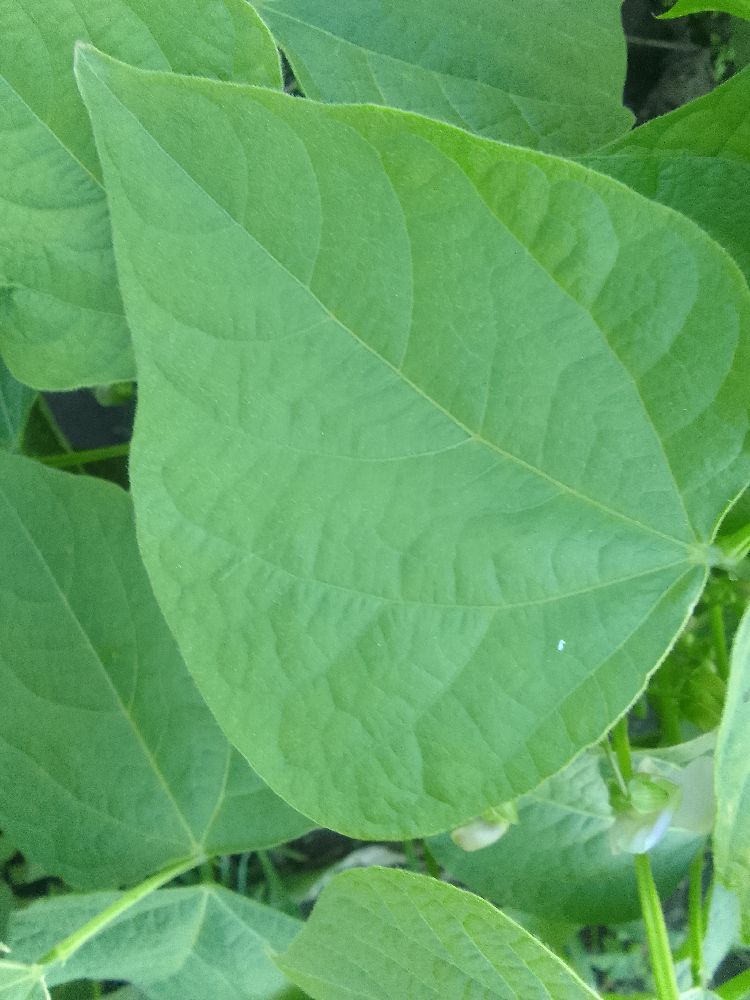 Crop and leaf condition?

common bean, healthy
